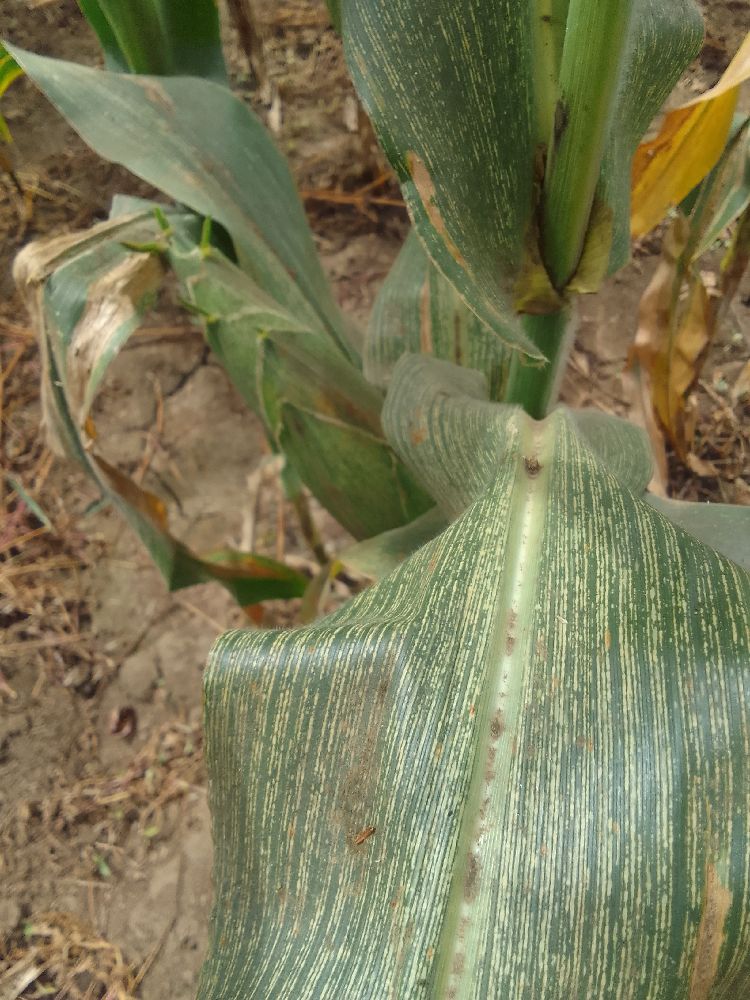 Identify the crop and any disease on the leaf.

maize, maize streak virus
